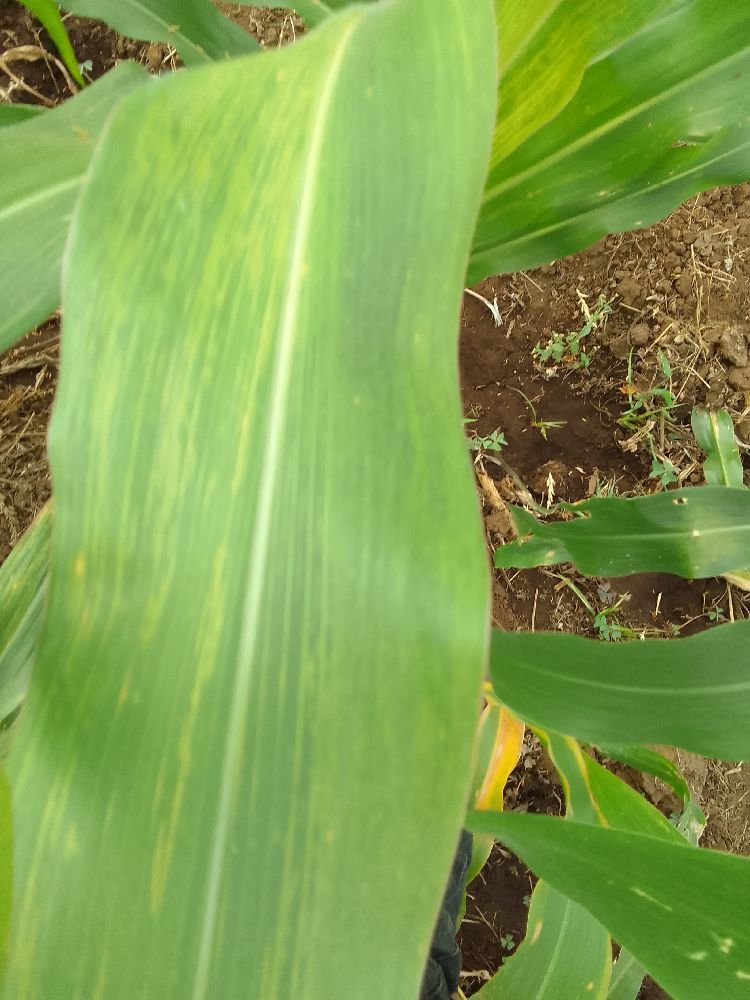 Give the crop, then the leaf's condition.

maize, maize lethal necrosis
